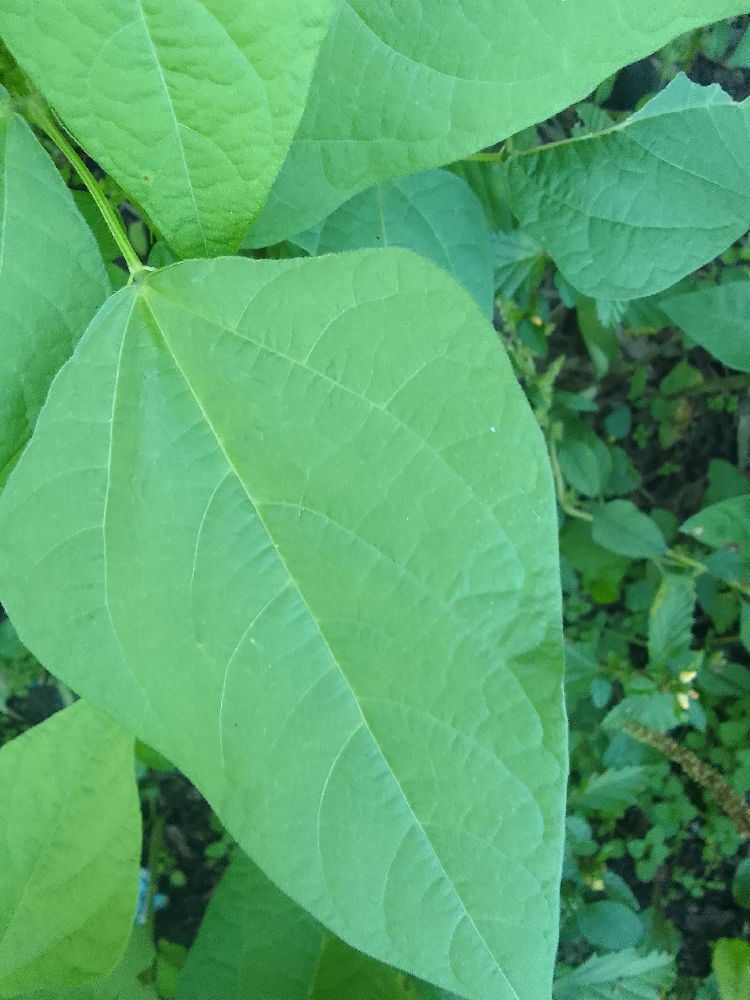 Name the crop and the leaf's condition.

common bean, healthy
